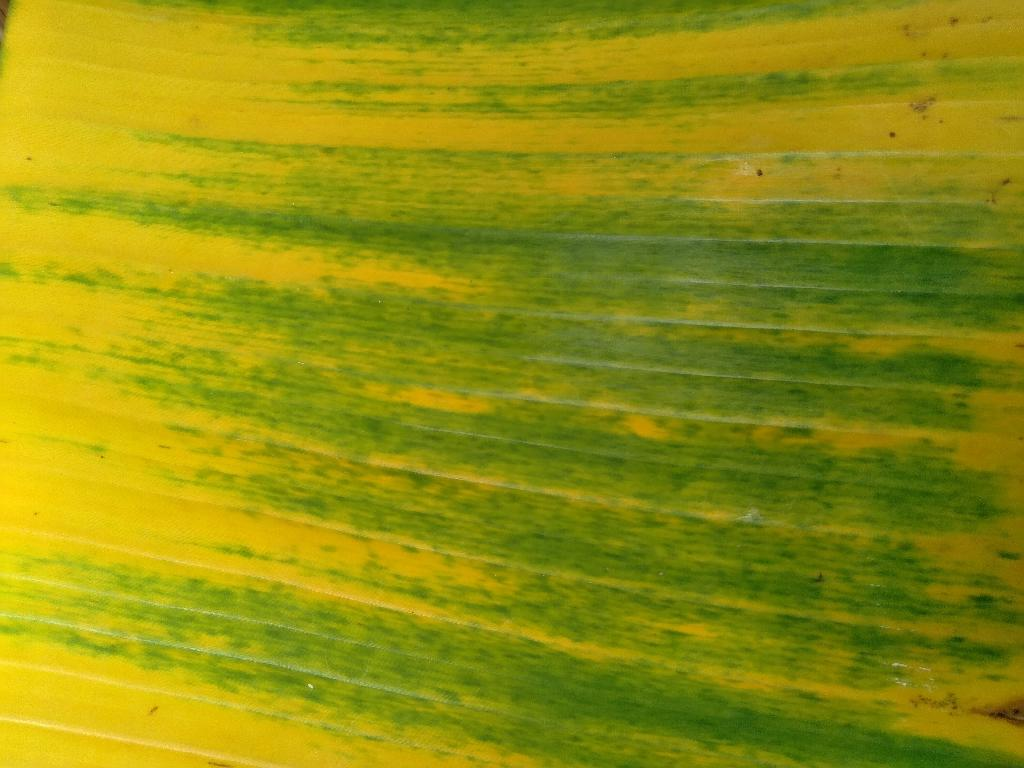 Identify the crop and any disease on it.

banana, fusarium wilt race 1
